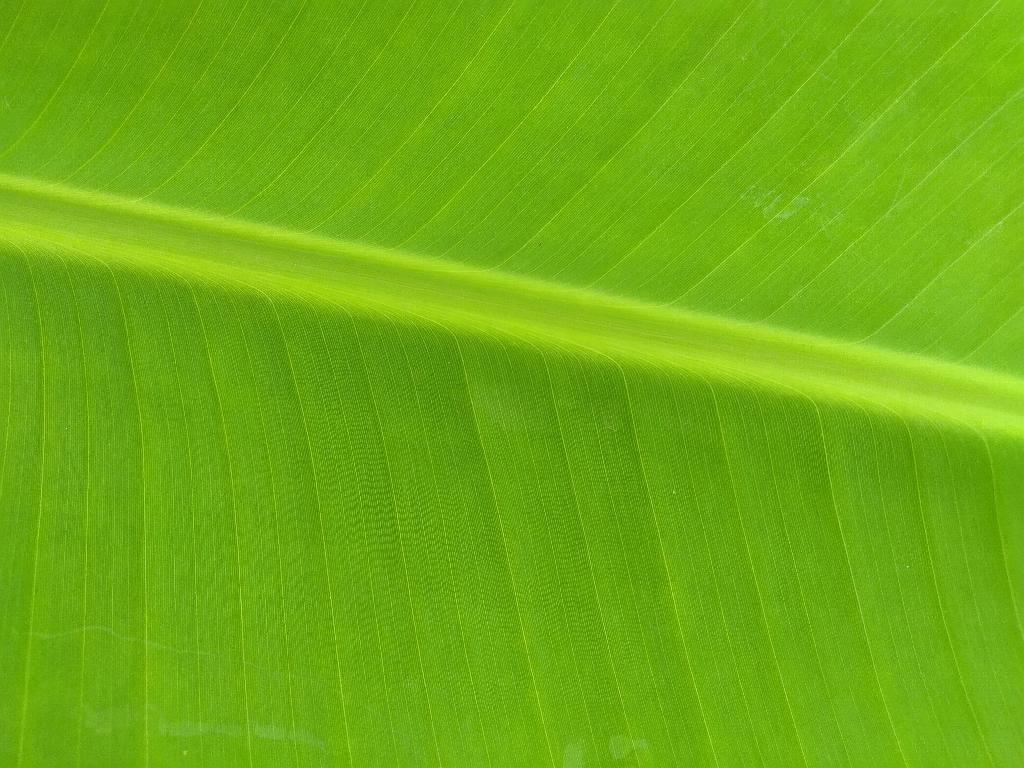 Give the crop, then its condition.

banana, healthy
